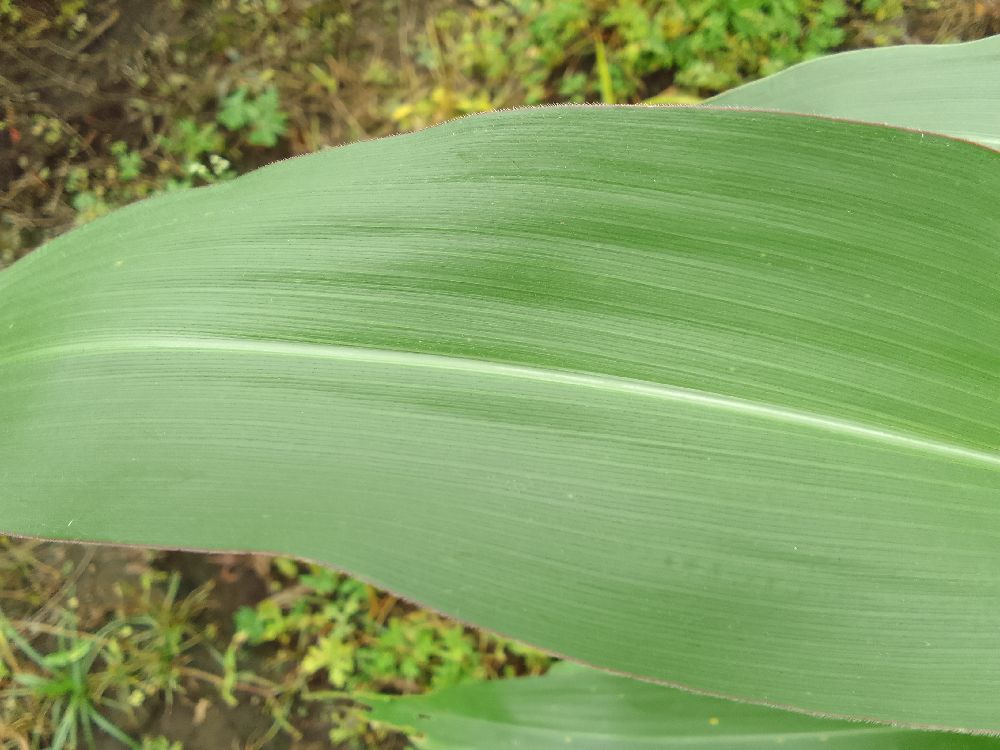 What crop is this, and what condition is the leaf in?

maize, healthy
